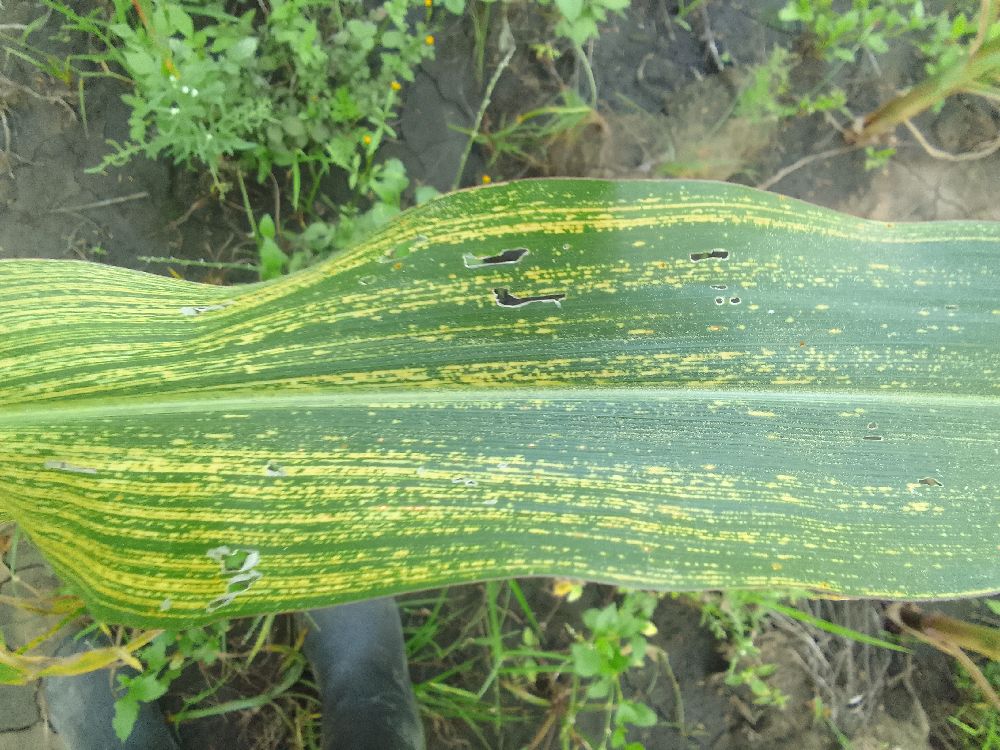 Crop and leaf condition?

maize, maize streak virus
